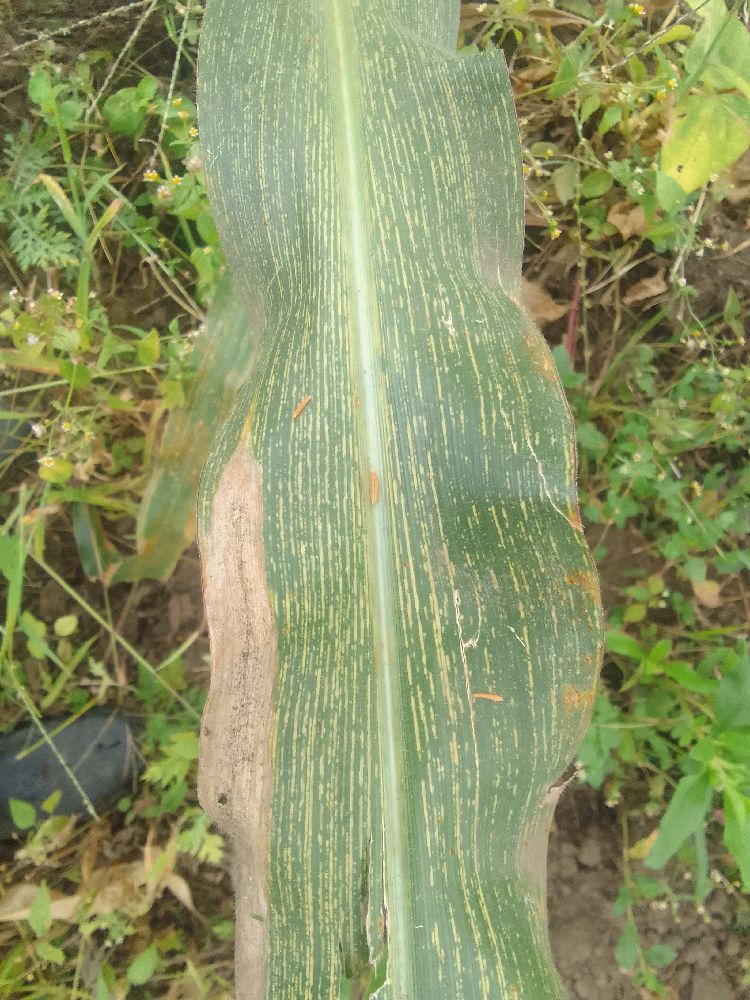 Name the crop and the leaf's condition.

maize, maize streak virus
